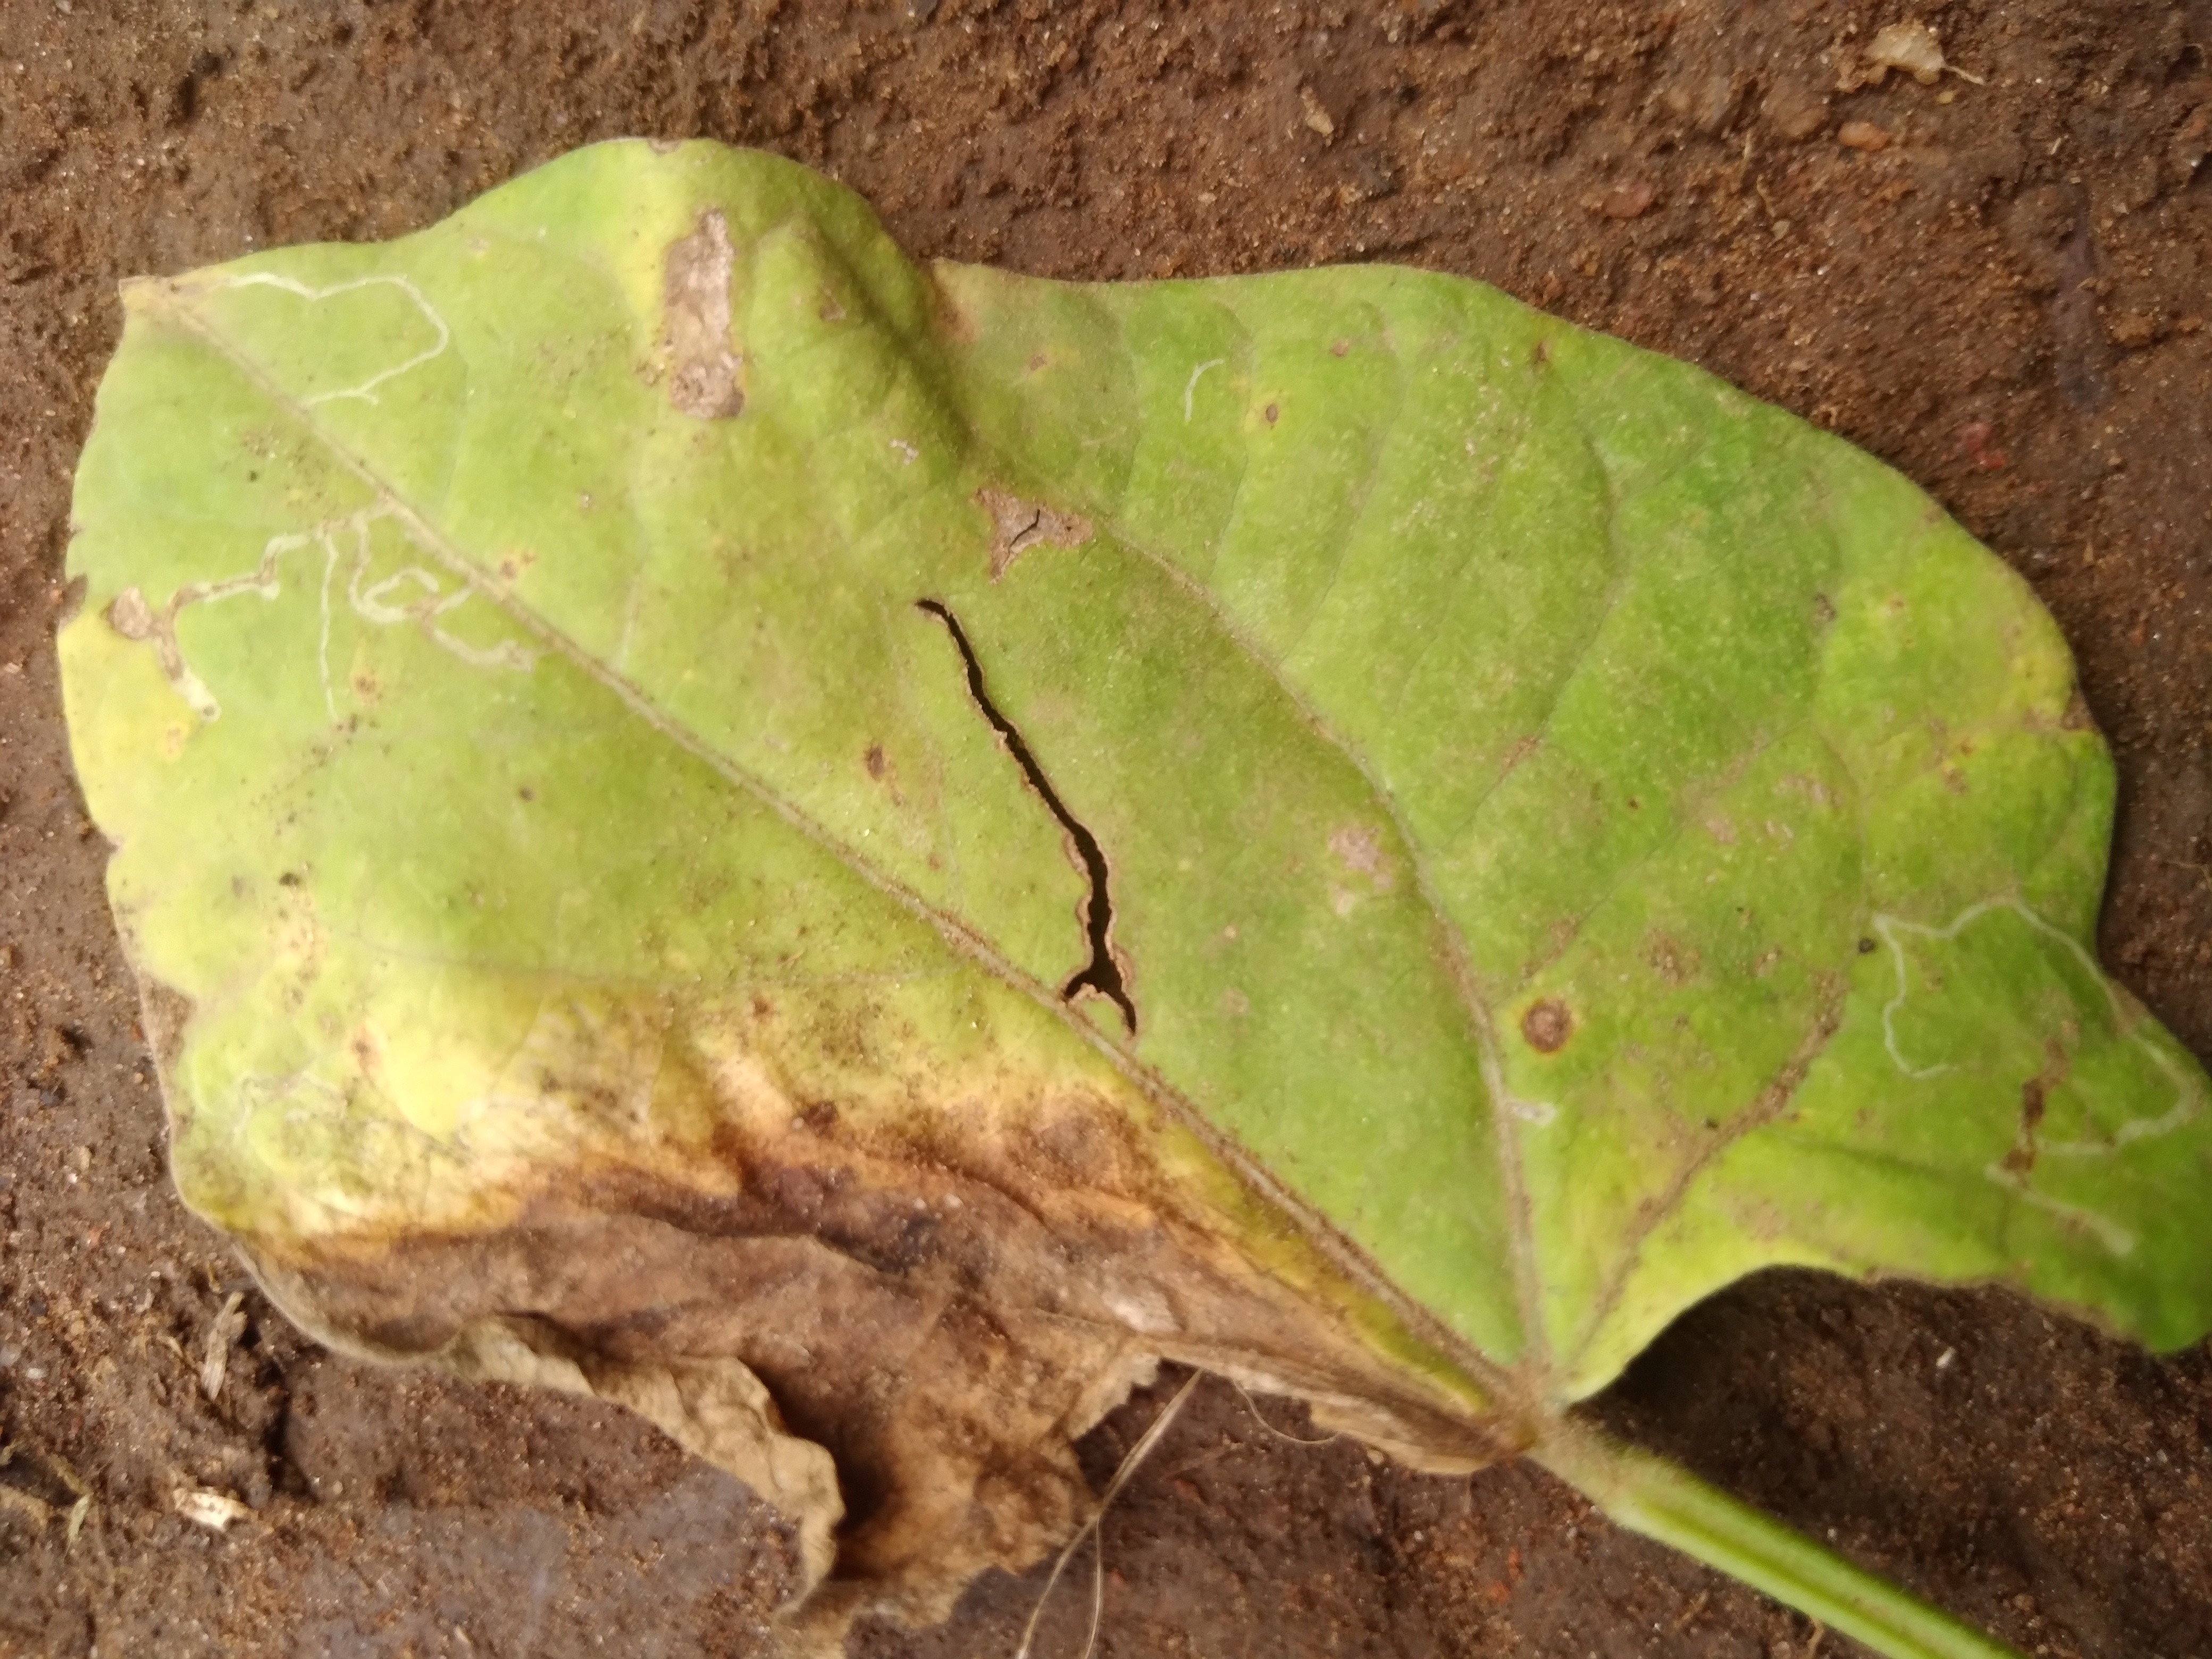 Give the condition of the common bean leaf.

rust
